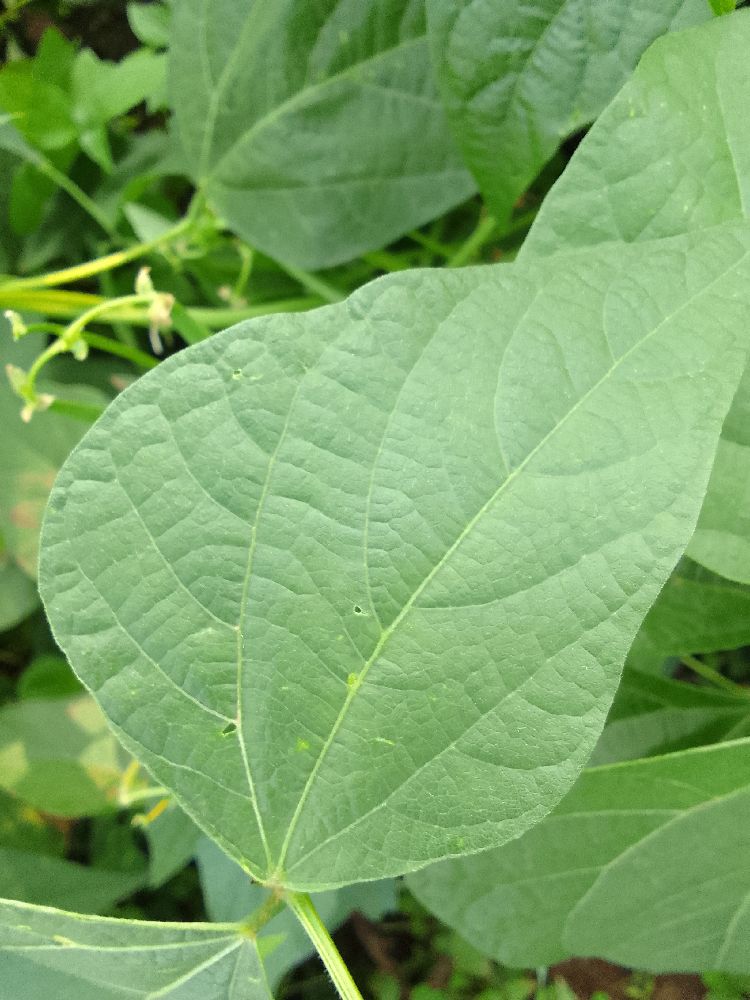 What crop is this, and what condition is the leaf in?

common bean, healthy
